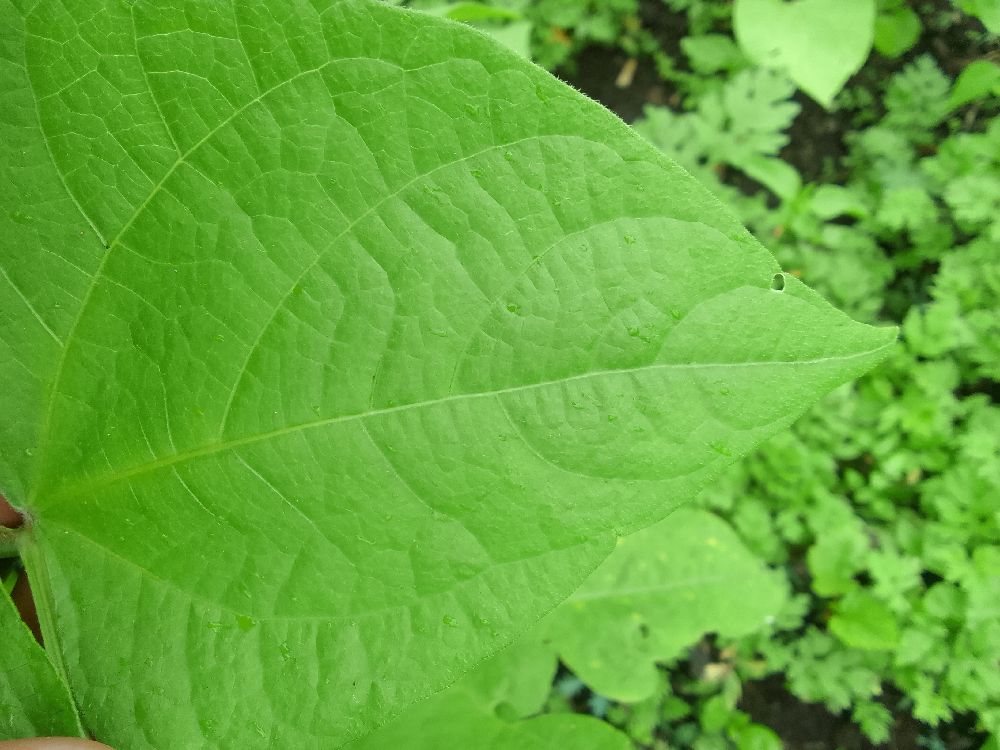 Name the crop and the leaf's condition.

common bean, healthy
